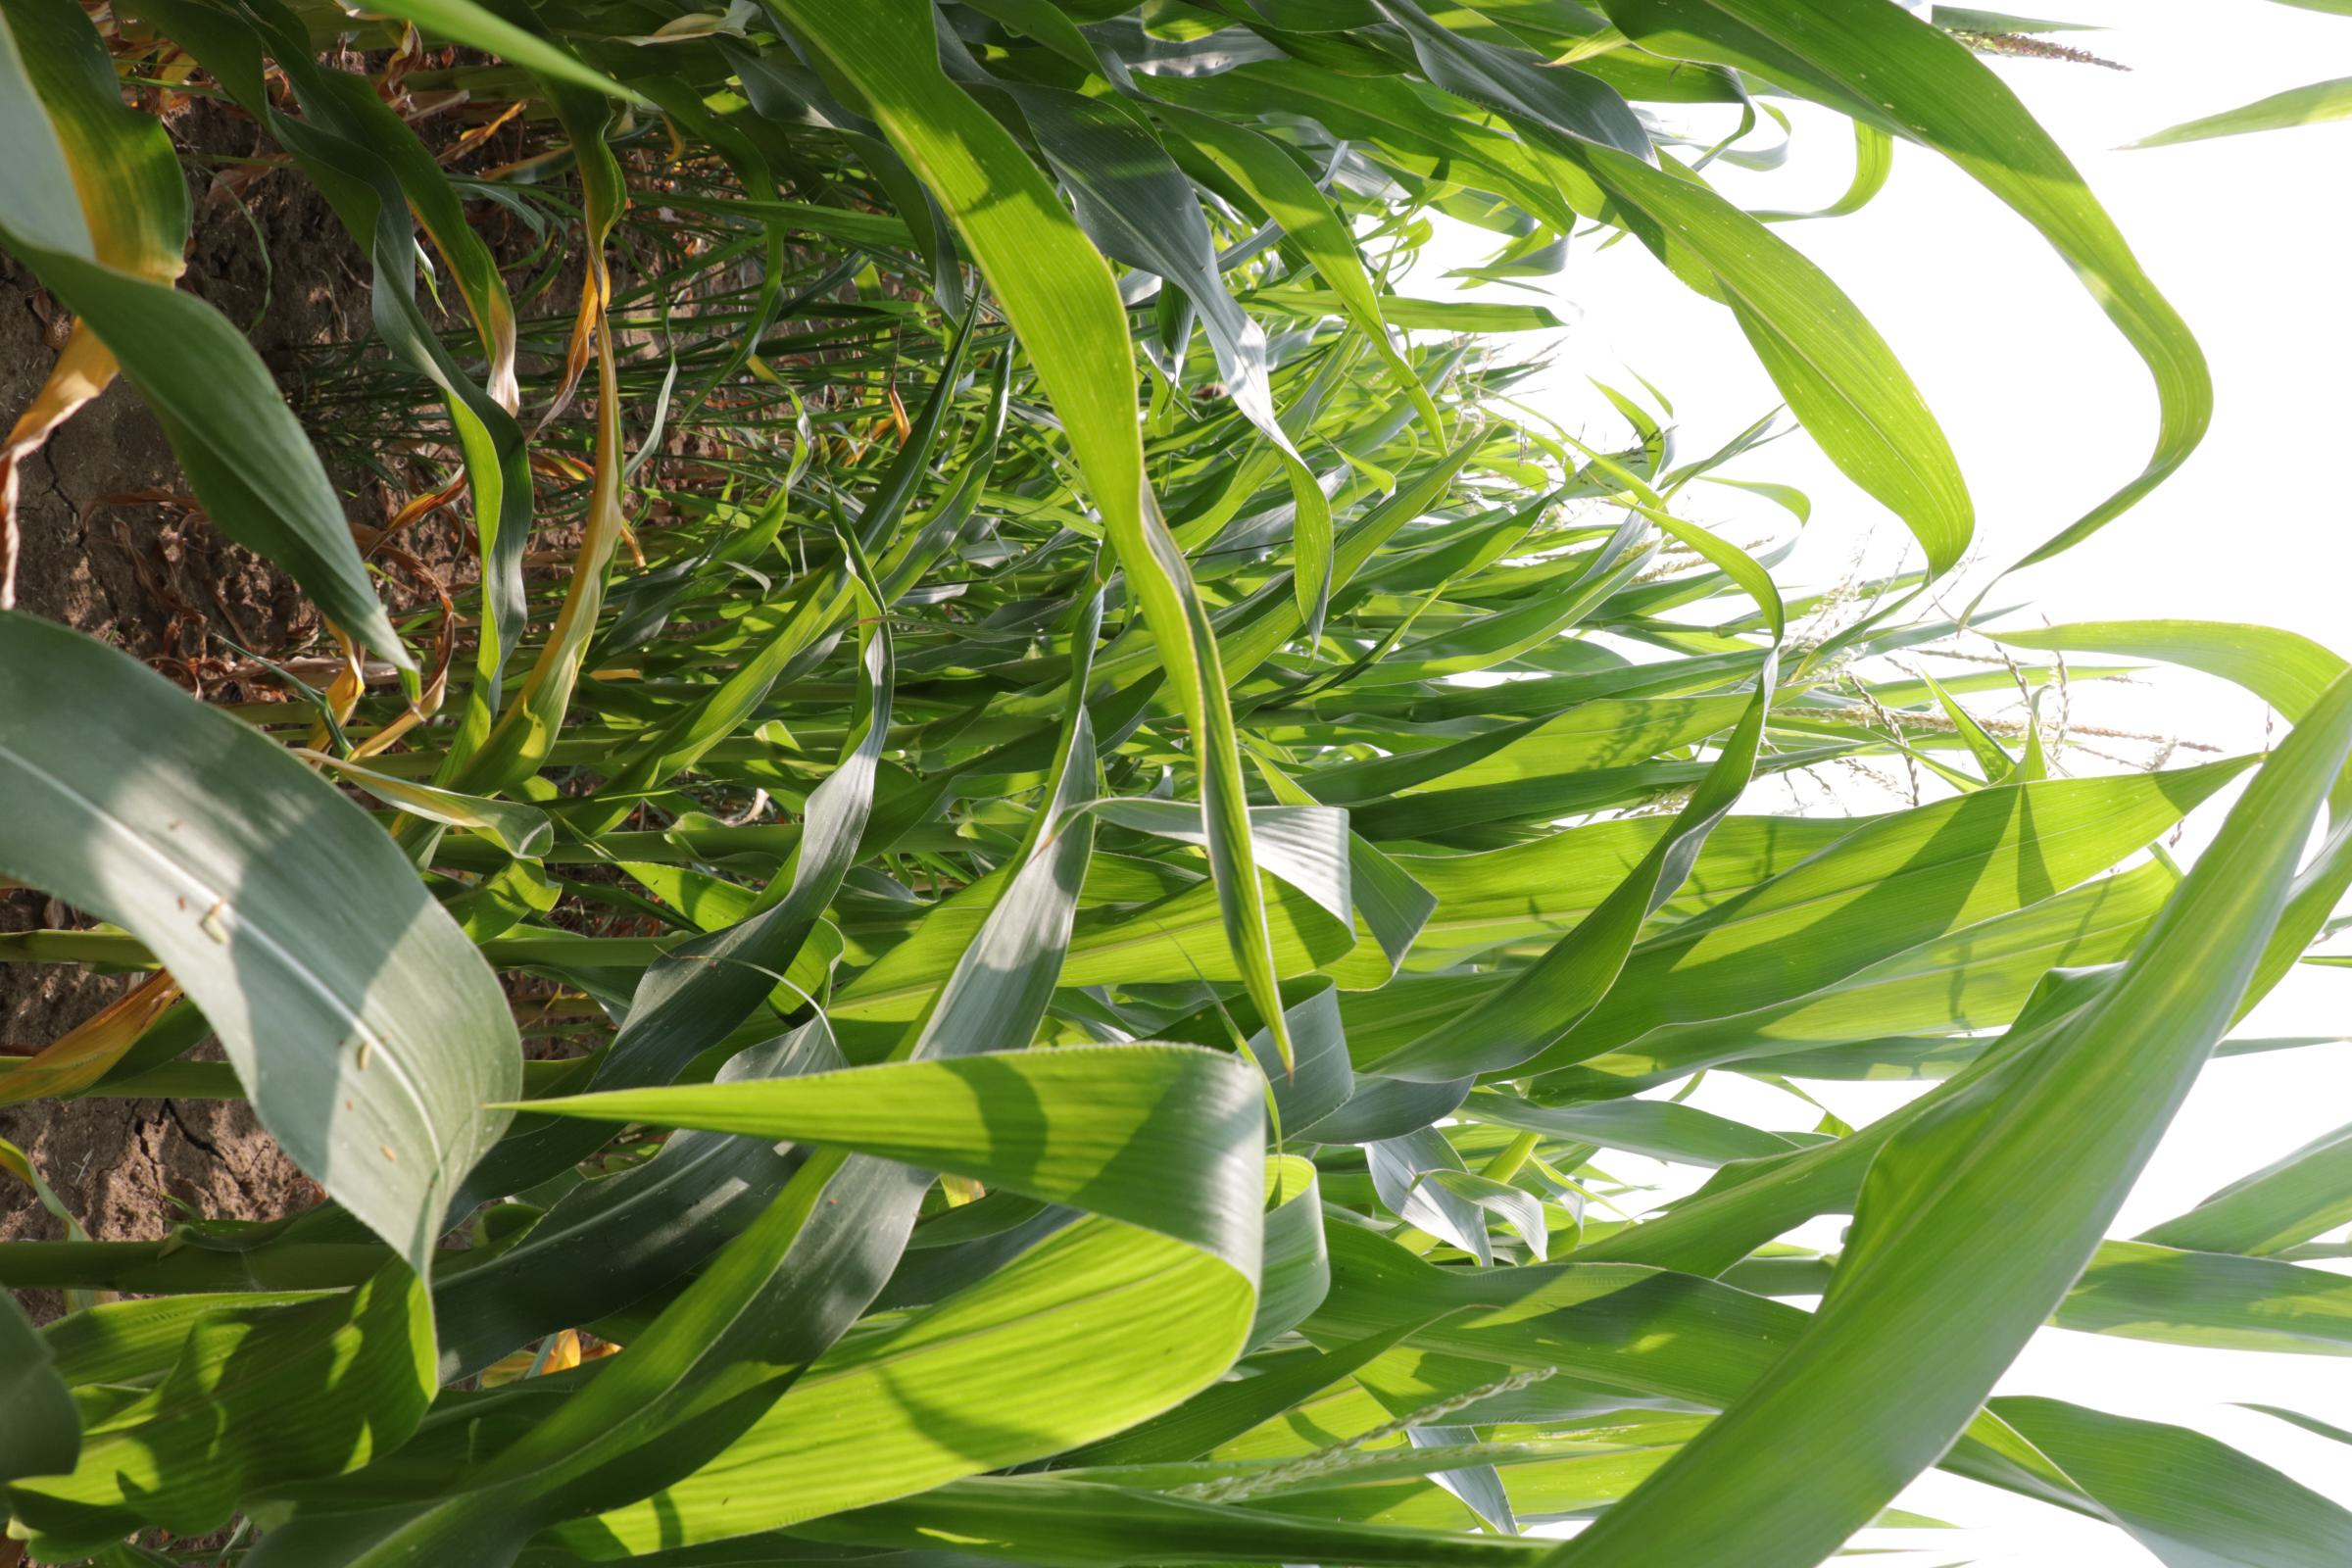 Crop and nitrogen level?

maize, reduced nitrogen fertilisation
